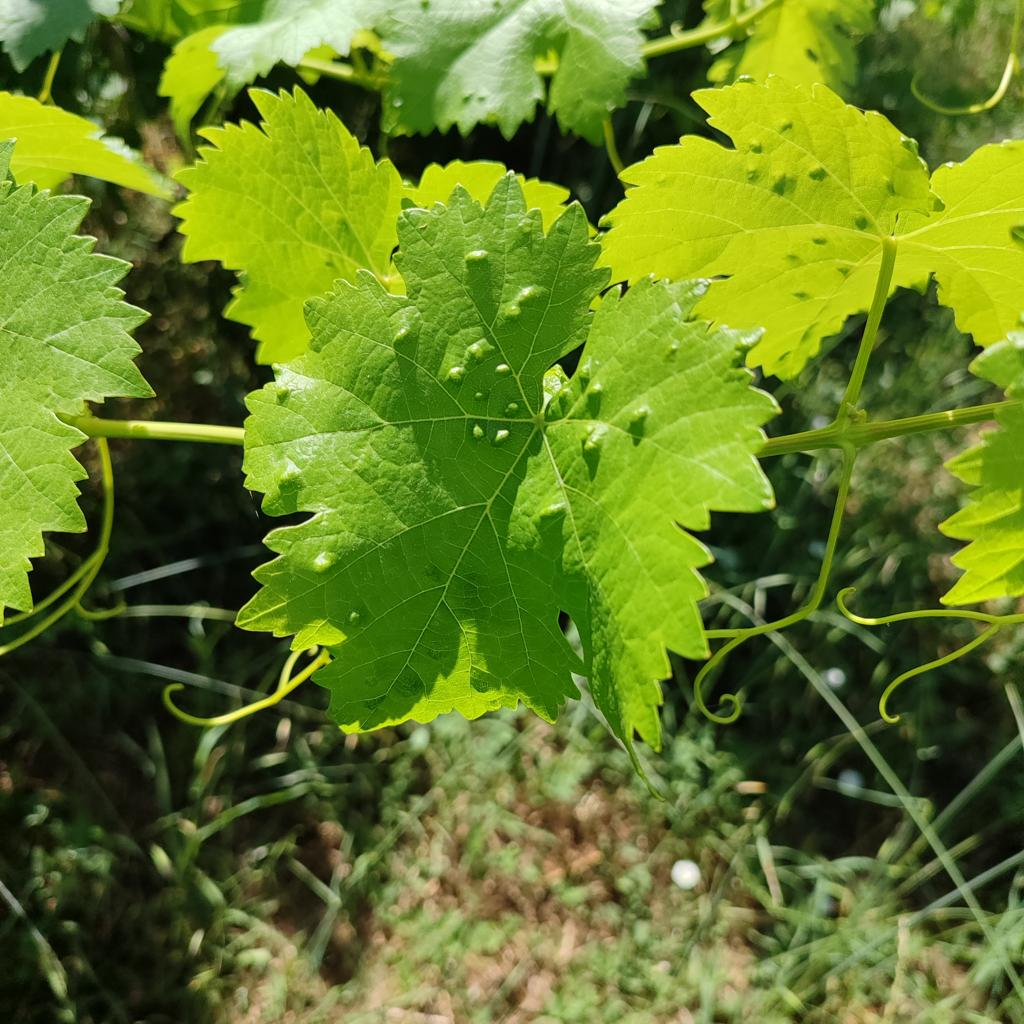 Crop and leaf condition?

grapevine, erineum mite
